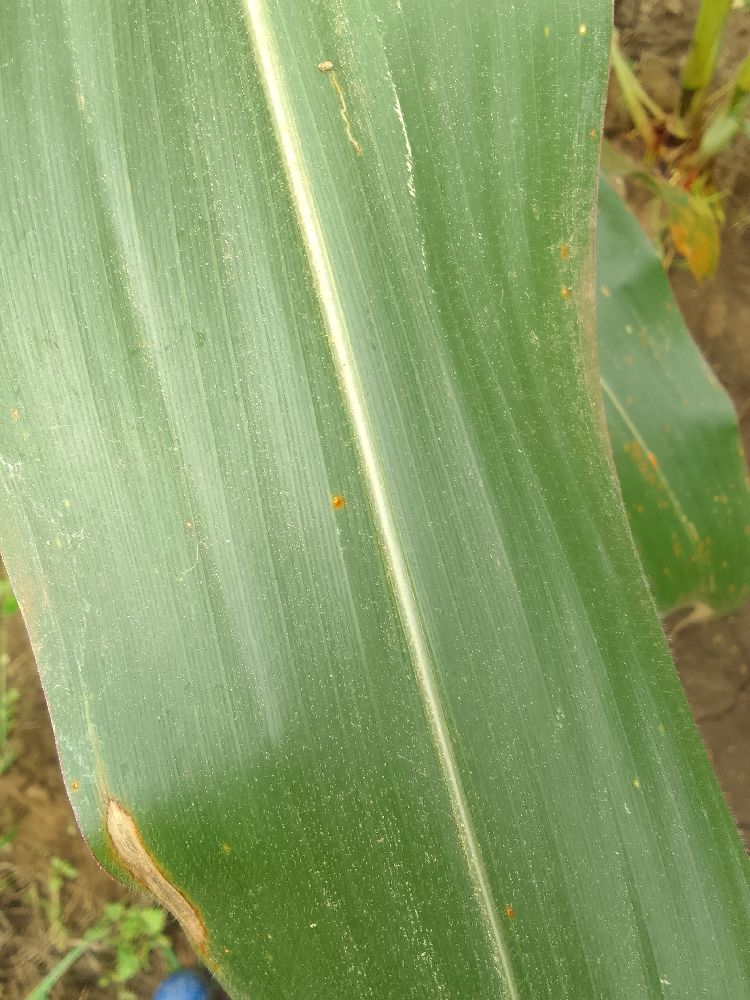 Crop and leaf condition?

maize, healthy
